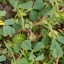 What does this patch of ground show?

unstructured weed
